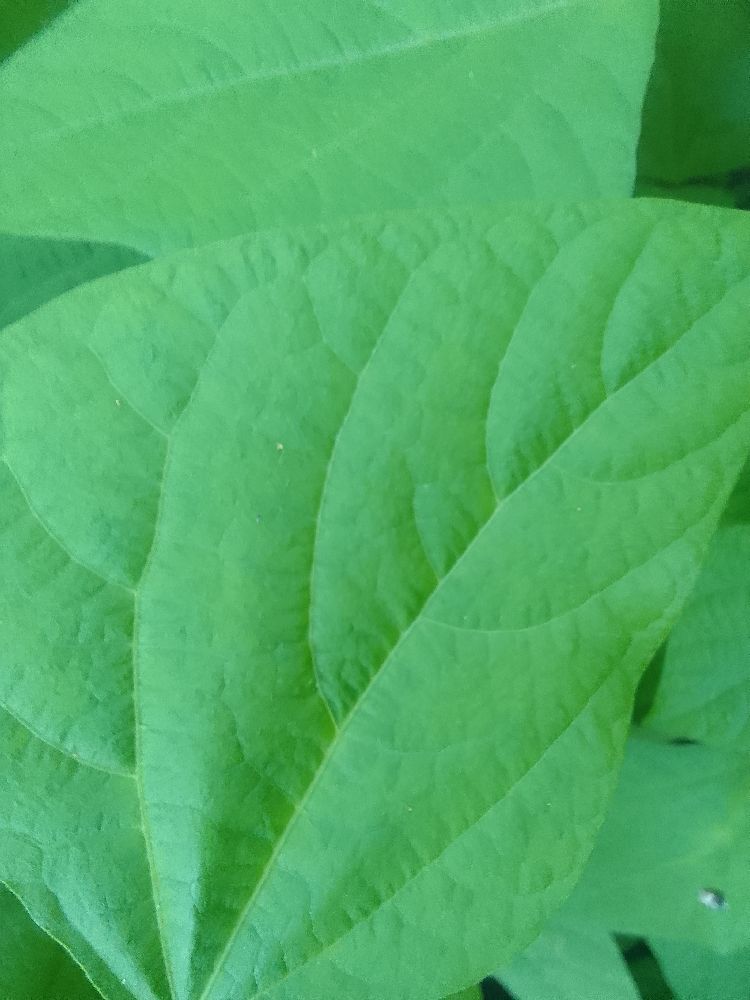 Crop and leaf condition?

common bean, healthy
